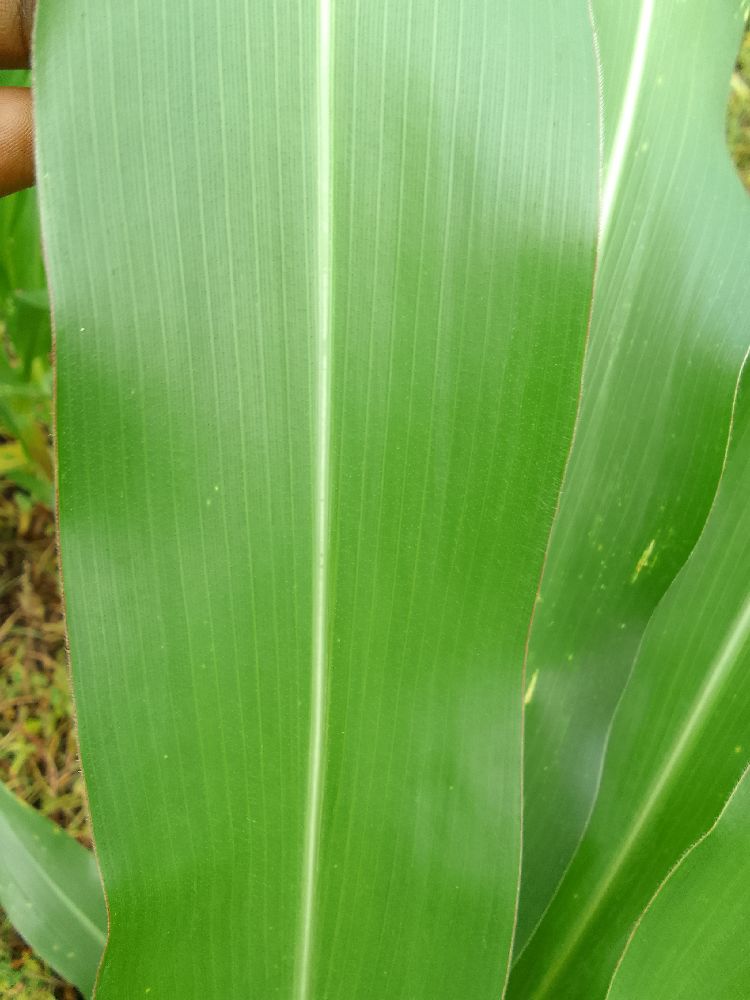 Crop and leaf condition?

maize, healthy
